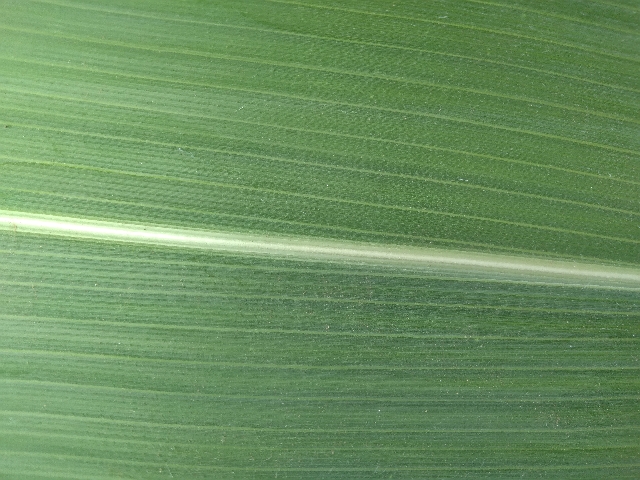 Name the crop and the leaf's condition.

maize, healthy
